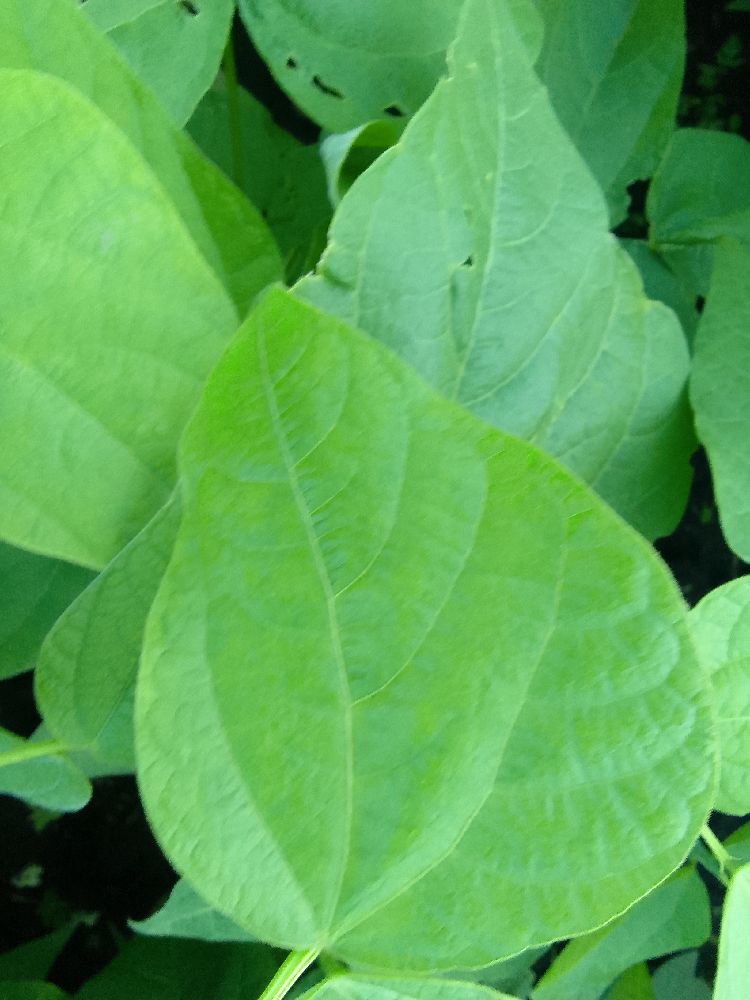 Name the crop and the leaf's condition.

common bean, healthy
